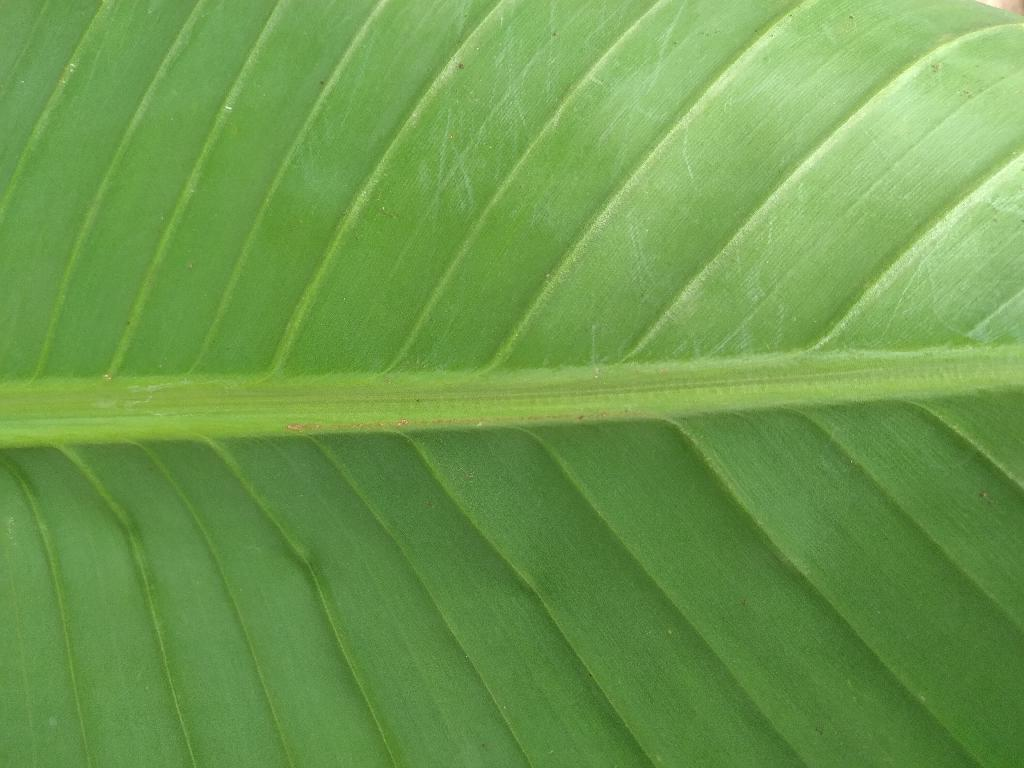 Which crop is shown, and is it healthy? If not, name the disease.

banana, healthy
